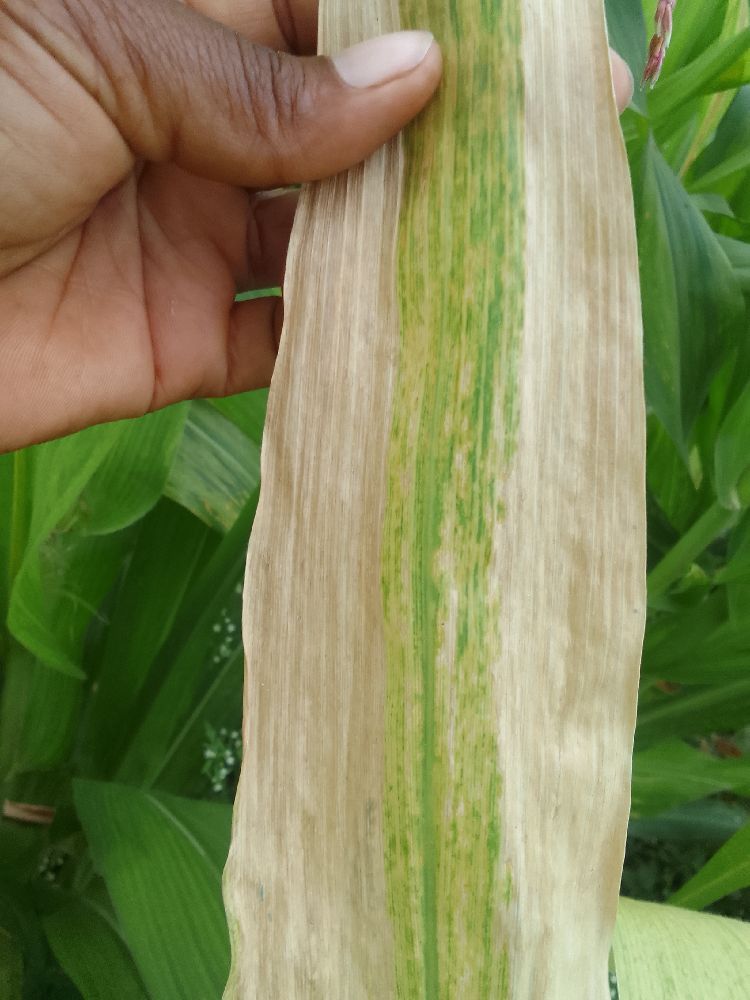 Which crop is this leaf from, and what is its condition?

maize, maize lethal necrosis
